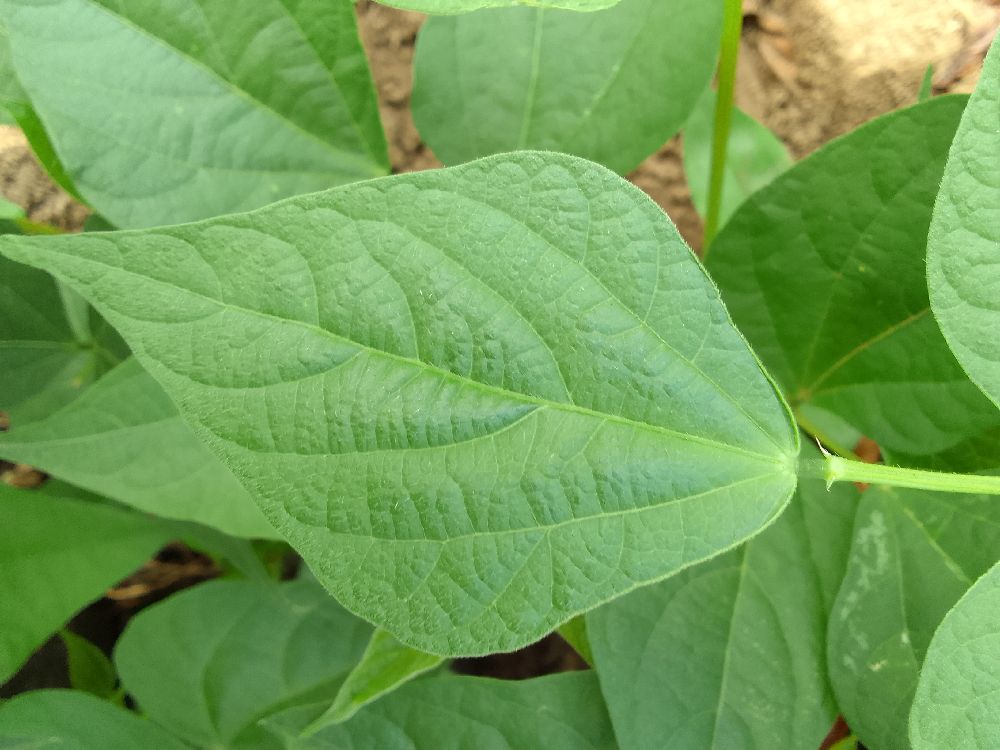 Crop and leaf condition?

common bean, healthy
